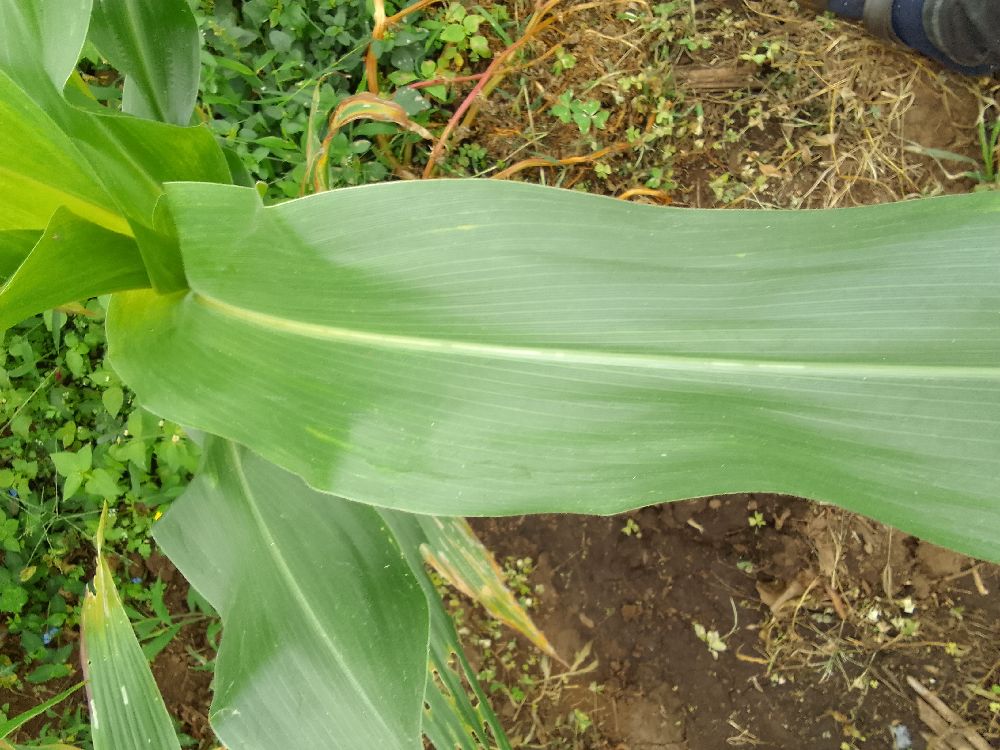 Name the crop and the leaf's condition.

maize, healthy
